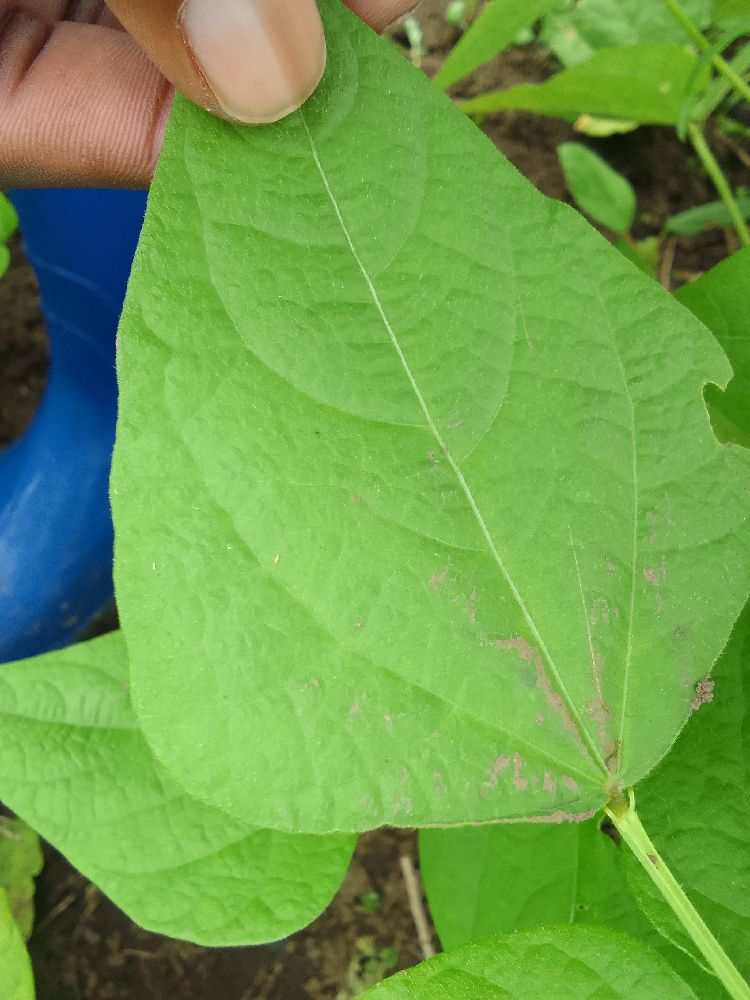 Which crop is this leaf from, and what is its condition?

common bean, healthy
